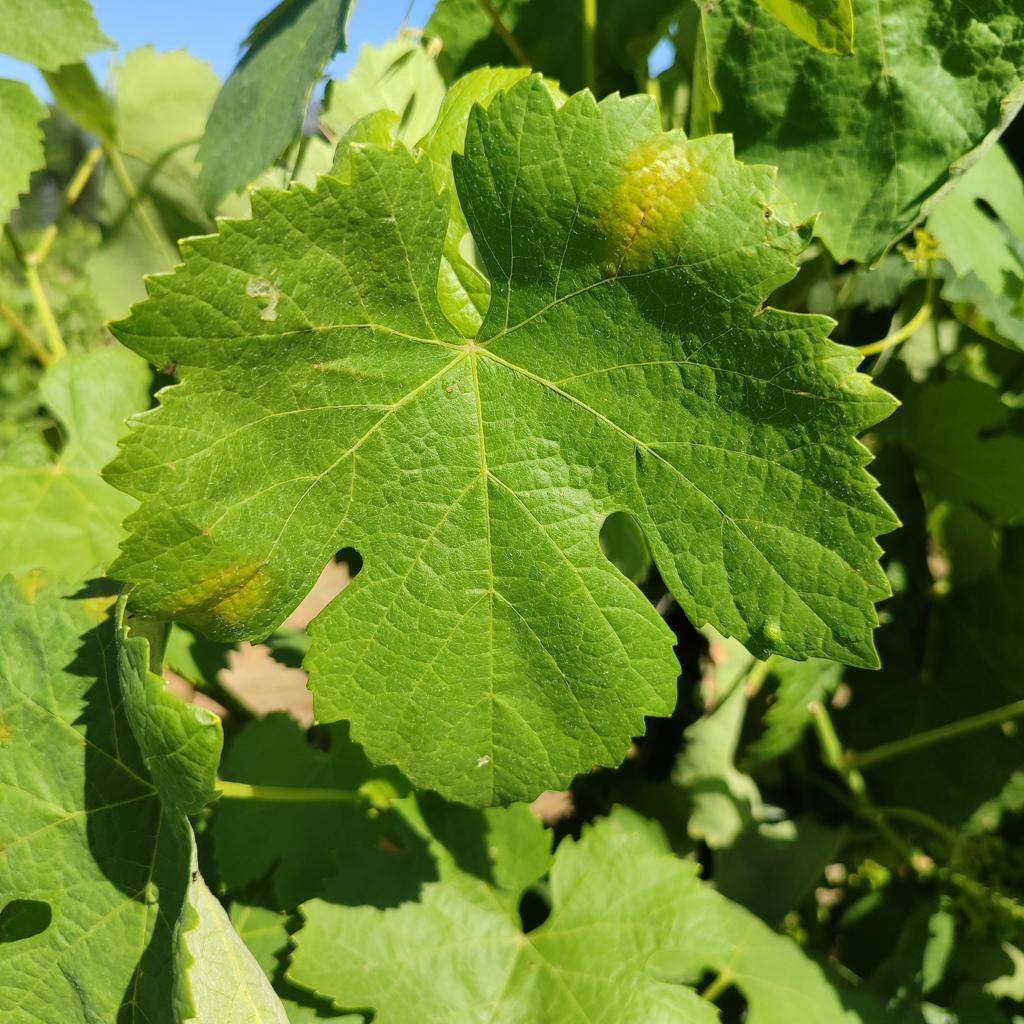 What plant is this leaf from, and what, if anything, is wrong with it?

grapevine, downy mildew
